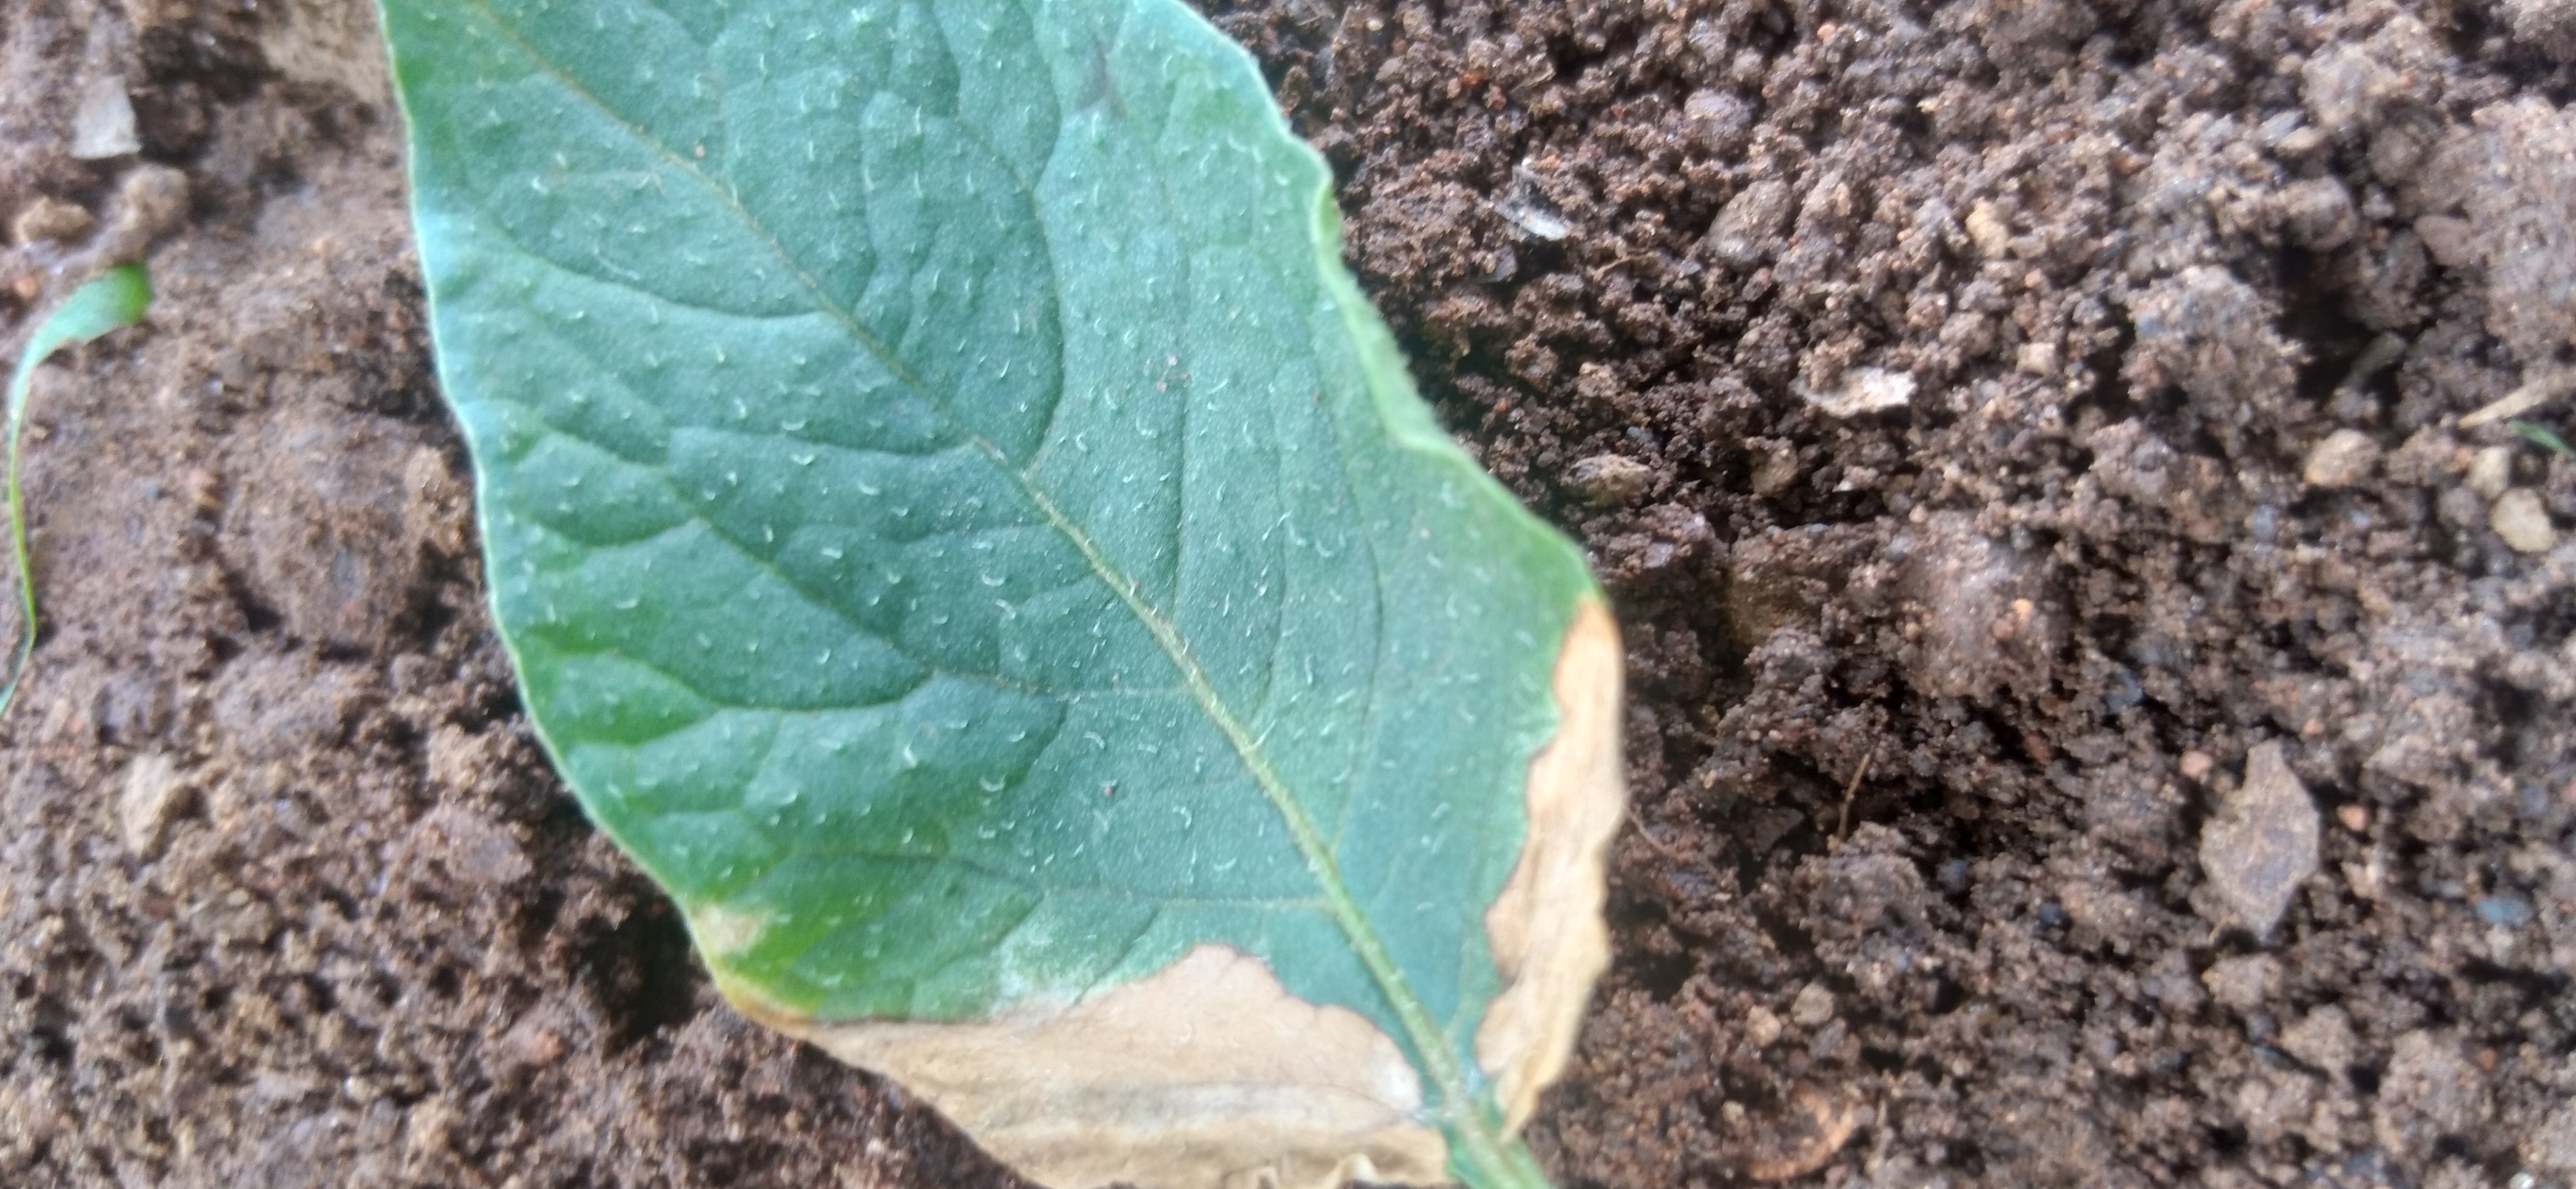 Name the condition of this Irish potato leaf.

early blight
